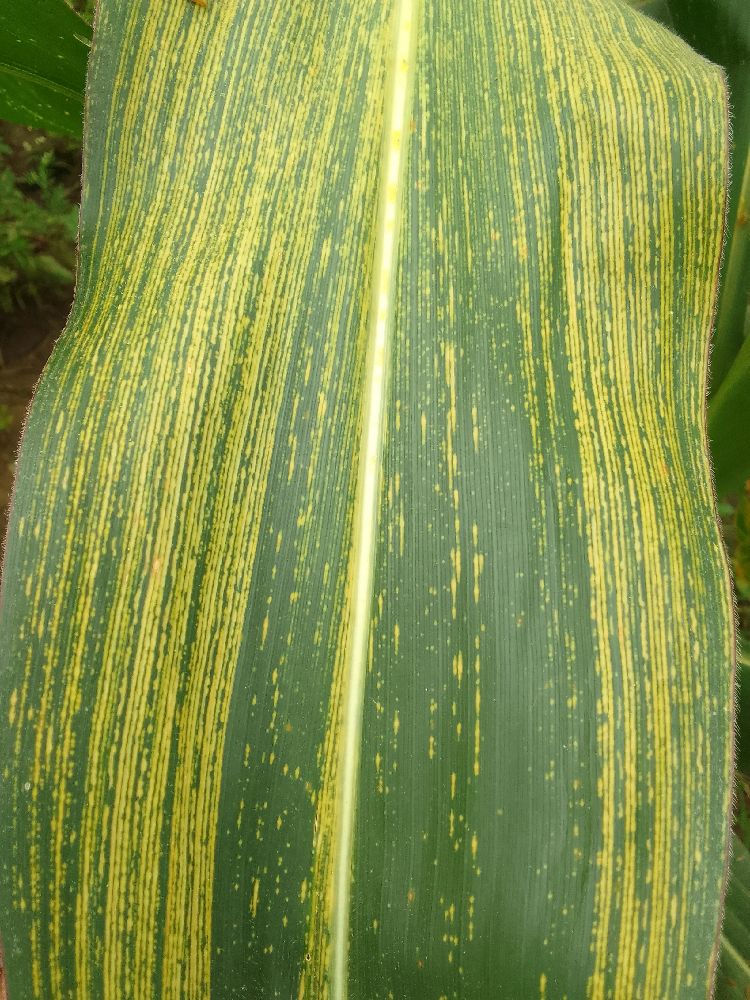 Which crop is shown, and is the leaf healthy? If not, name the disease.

maize, maize streak virus
